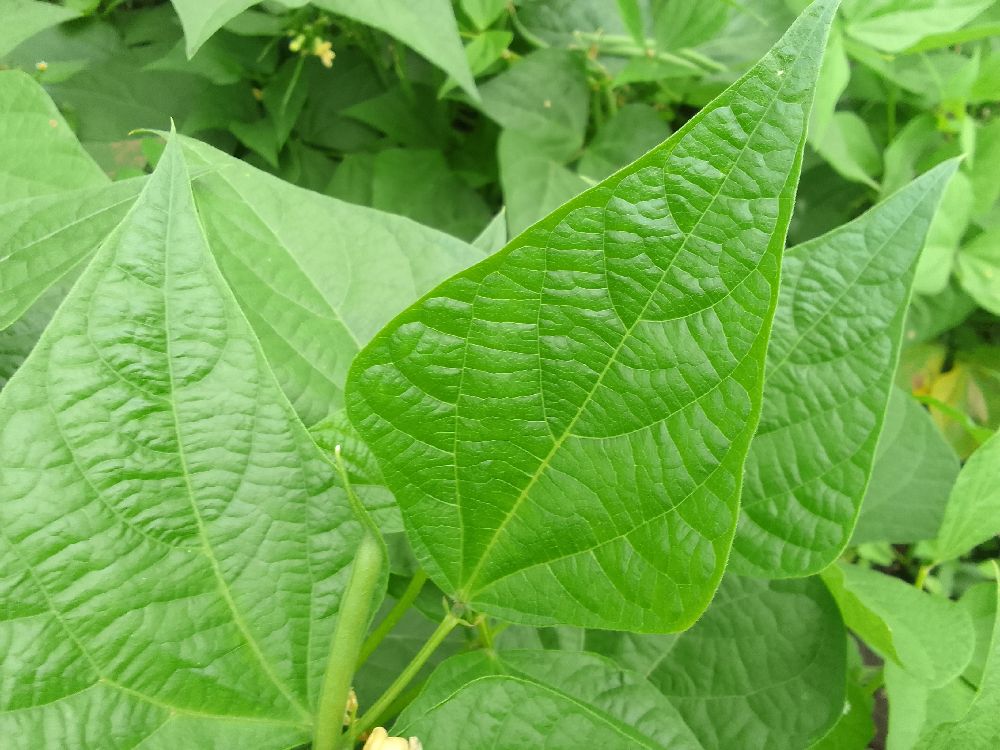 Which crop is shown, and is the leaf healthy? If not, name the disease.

common bean, healthy
